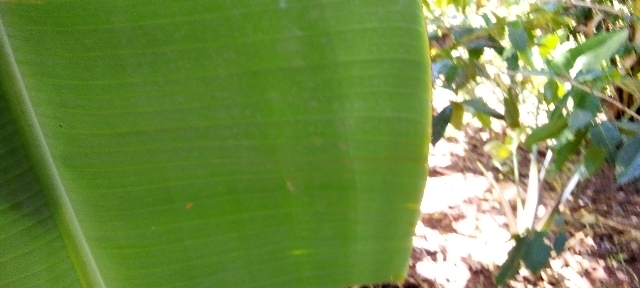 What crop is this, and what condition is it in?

banana, healthy
